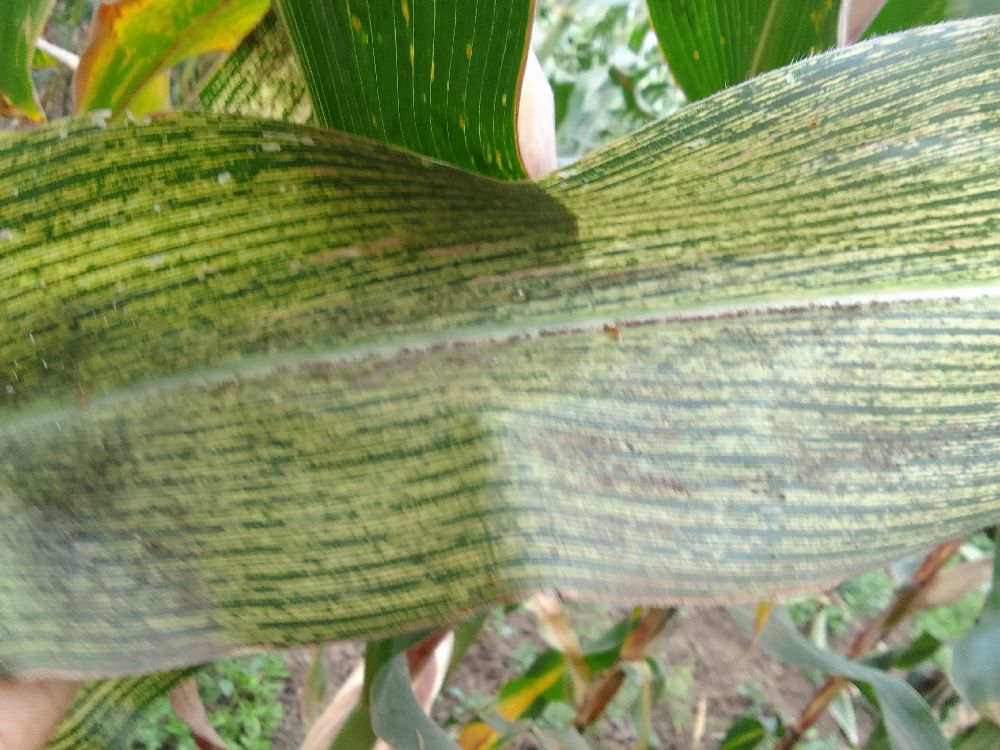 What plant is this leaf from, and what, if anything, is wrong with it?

maize, maize streak virus
